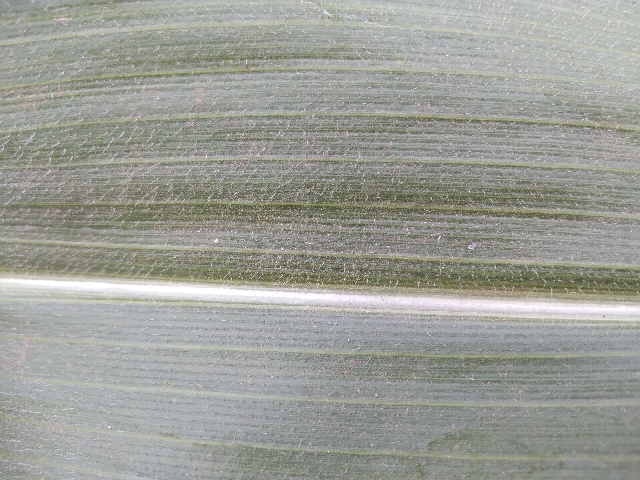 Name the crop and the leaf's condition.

maize, healthy
